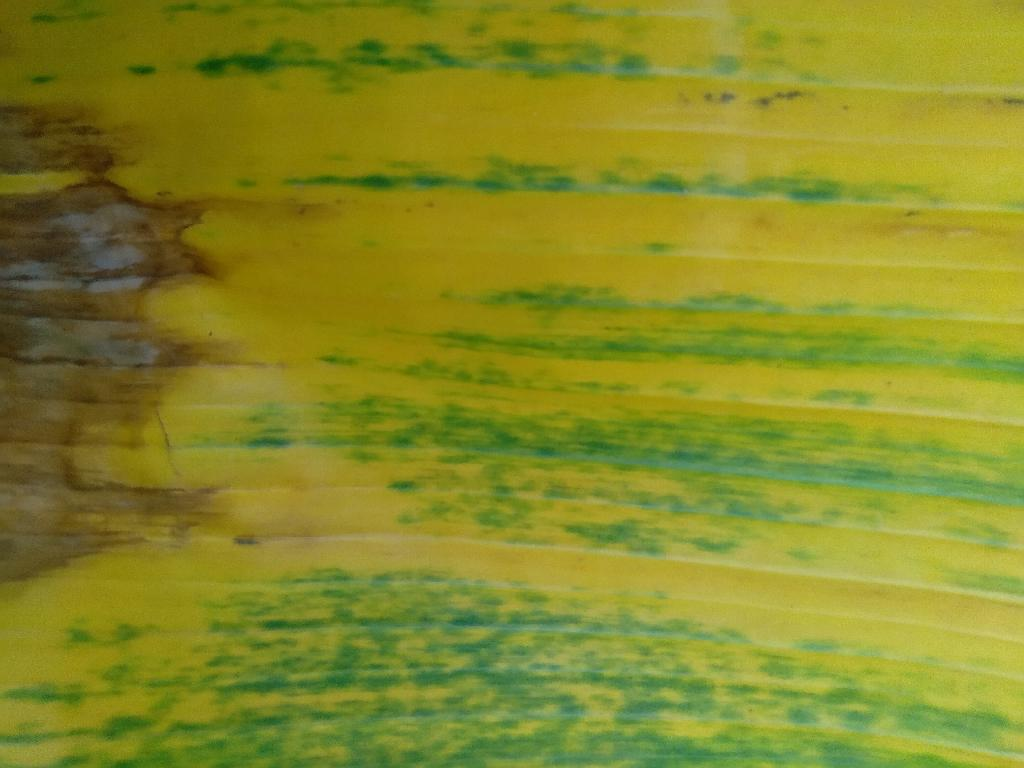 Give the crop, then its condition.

banana, fusarium wilt race 1
